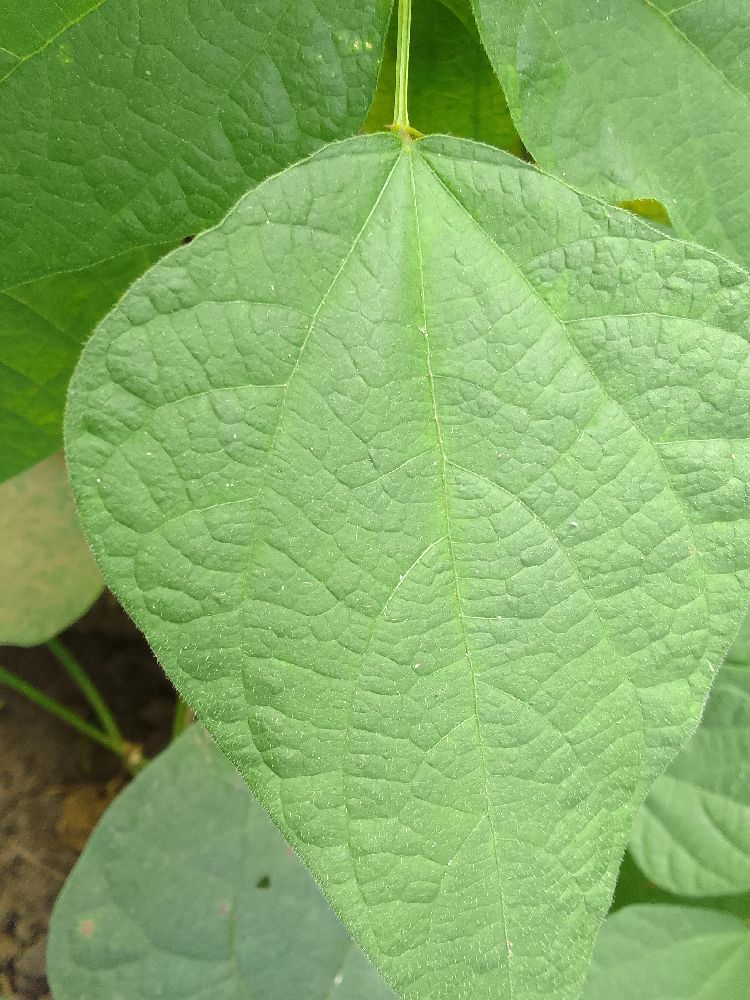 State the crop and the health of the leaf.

common bean, healthy
